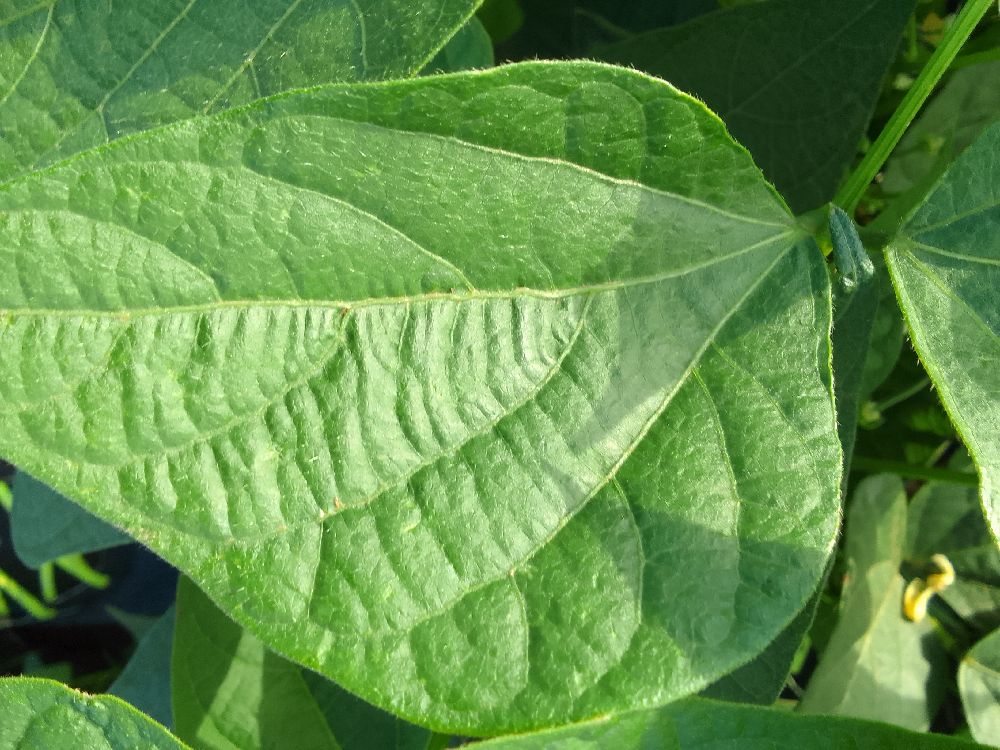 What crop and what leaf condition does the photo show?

common bean, healthy
